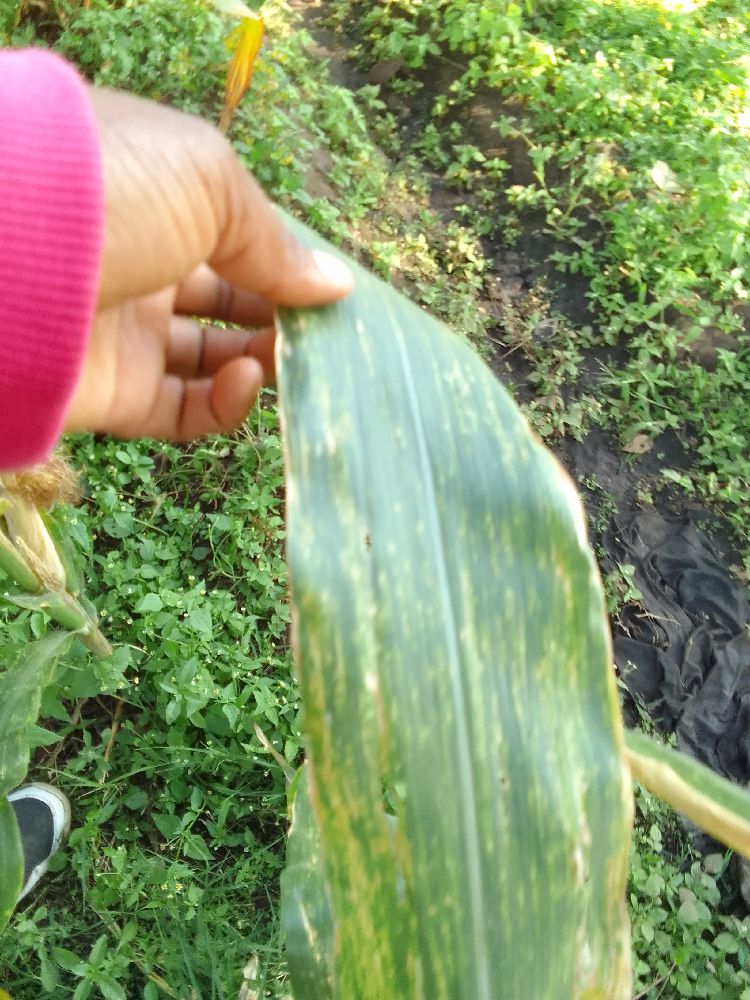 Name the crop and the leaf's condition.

maize, maize lethal necrosis
